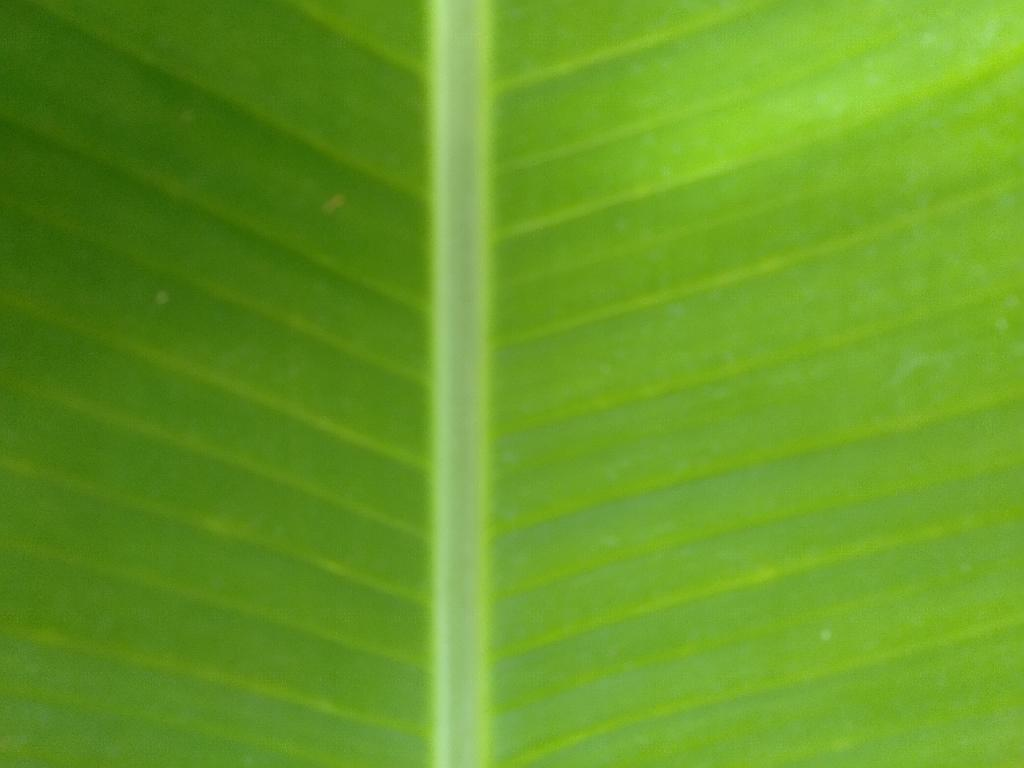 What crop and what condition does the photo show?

banana, healthy
